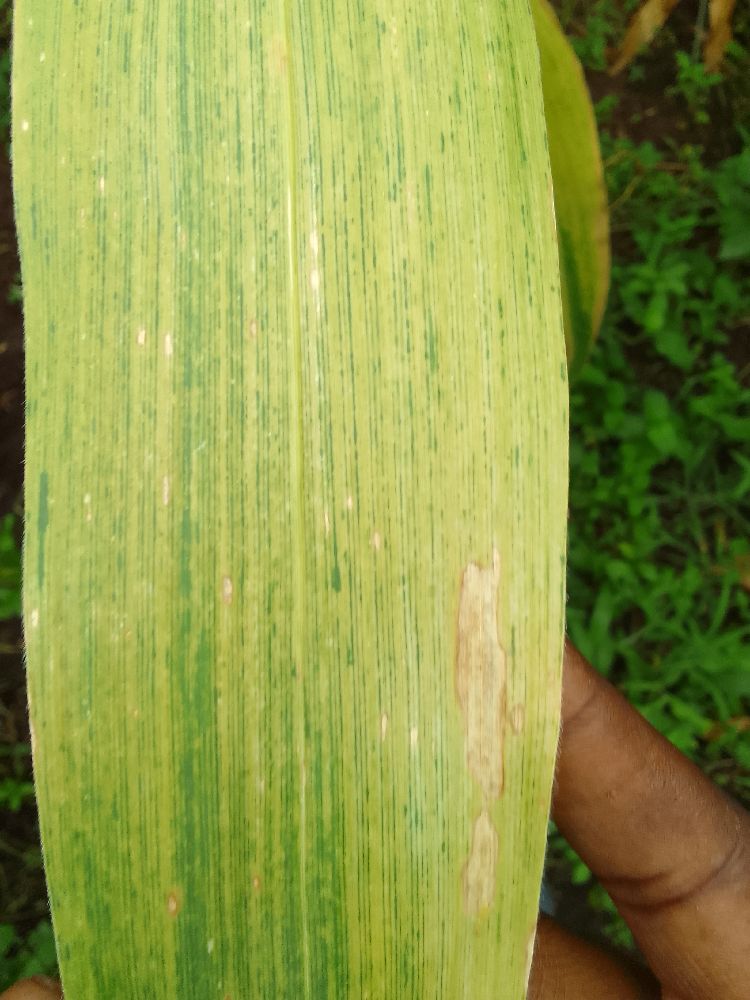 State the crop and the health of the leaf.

maize, maize lethal necrosis
